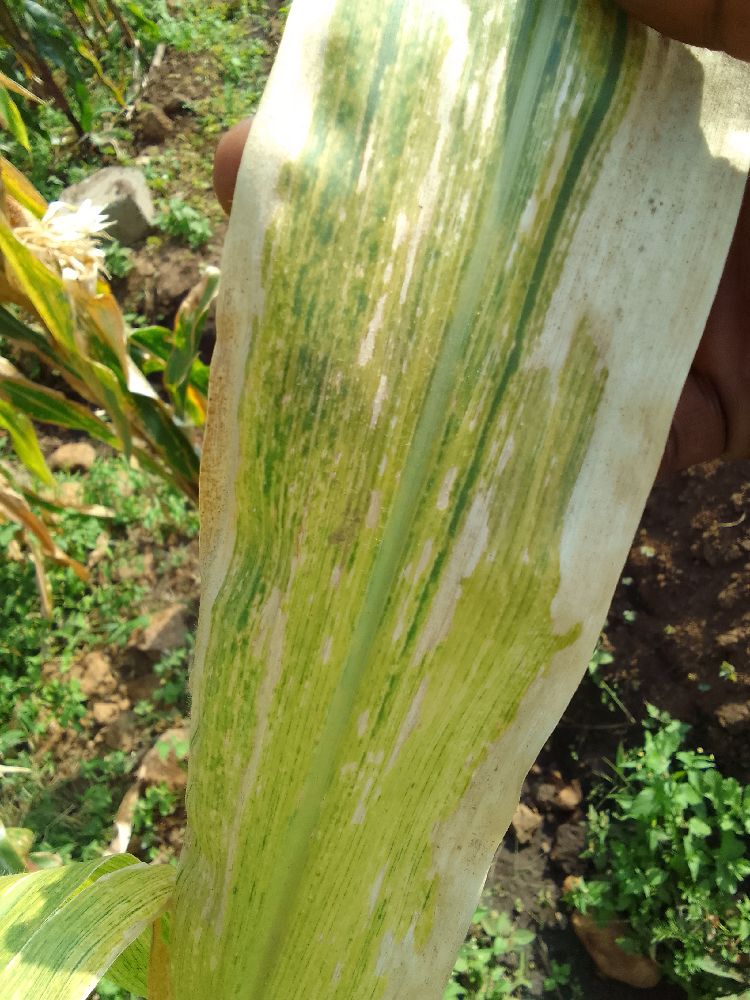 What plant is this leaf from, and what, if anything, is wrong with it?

maize, maize lethal necrosis
